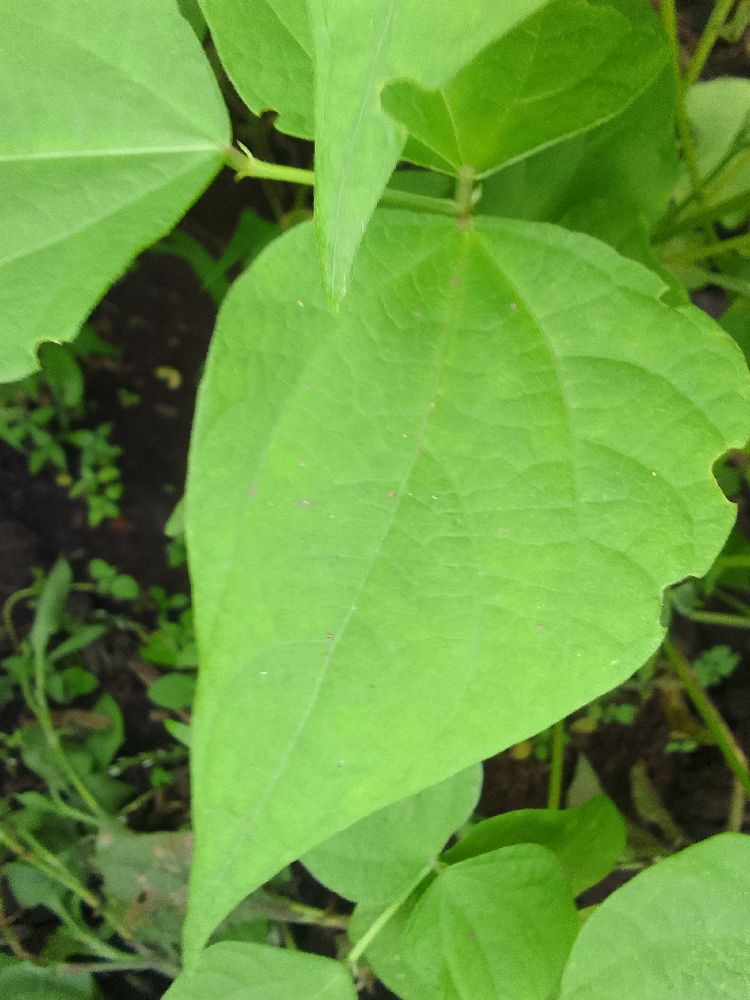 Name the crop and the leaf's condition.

common bean, healthy
